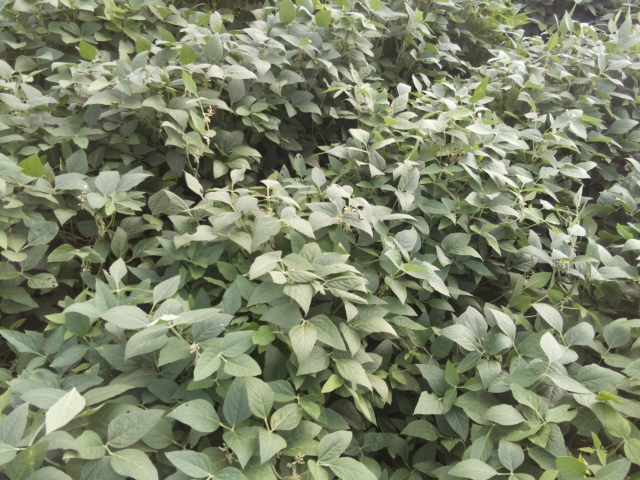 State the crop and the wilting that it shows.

soybean, leaves with no wilting
